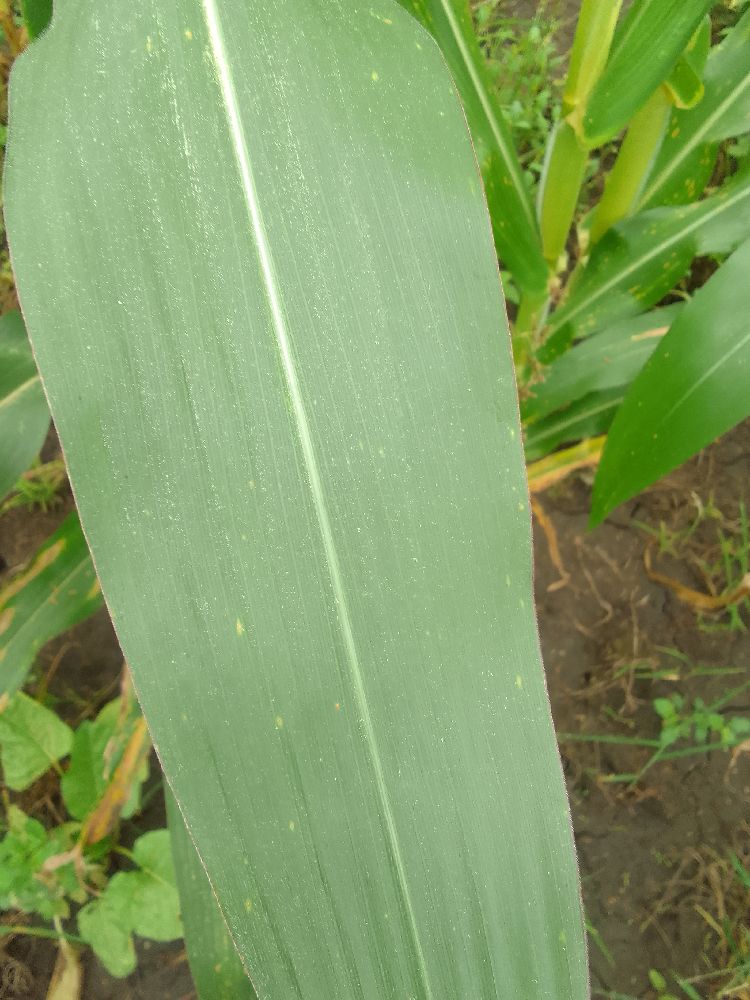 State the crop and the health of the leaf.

maize, healthy
